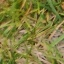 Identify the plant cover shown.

grass
